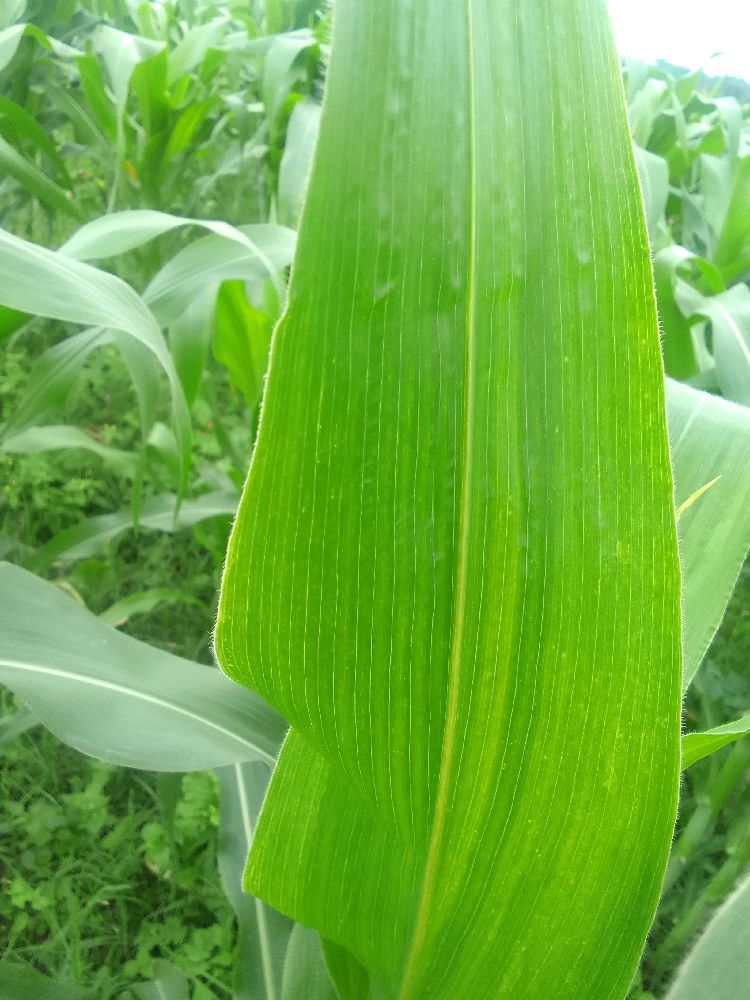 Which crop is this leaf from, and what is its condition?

maize, healthy
